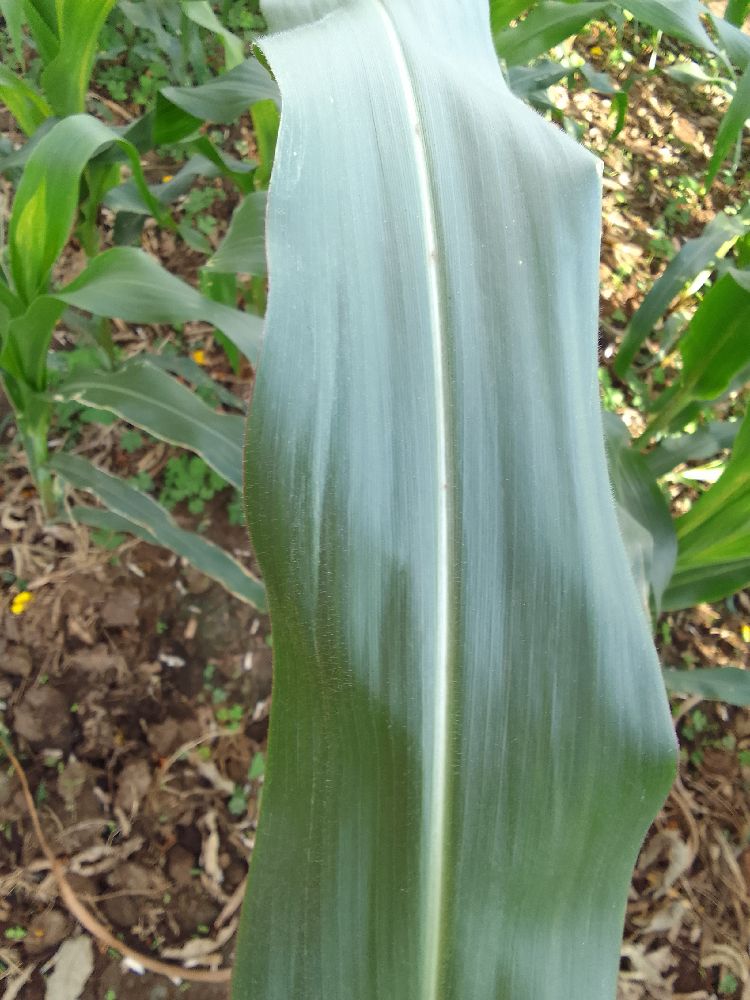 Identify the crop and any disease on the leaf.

maize, healthy
